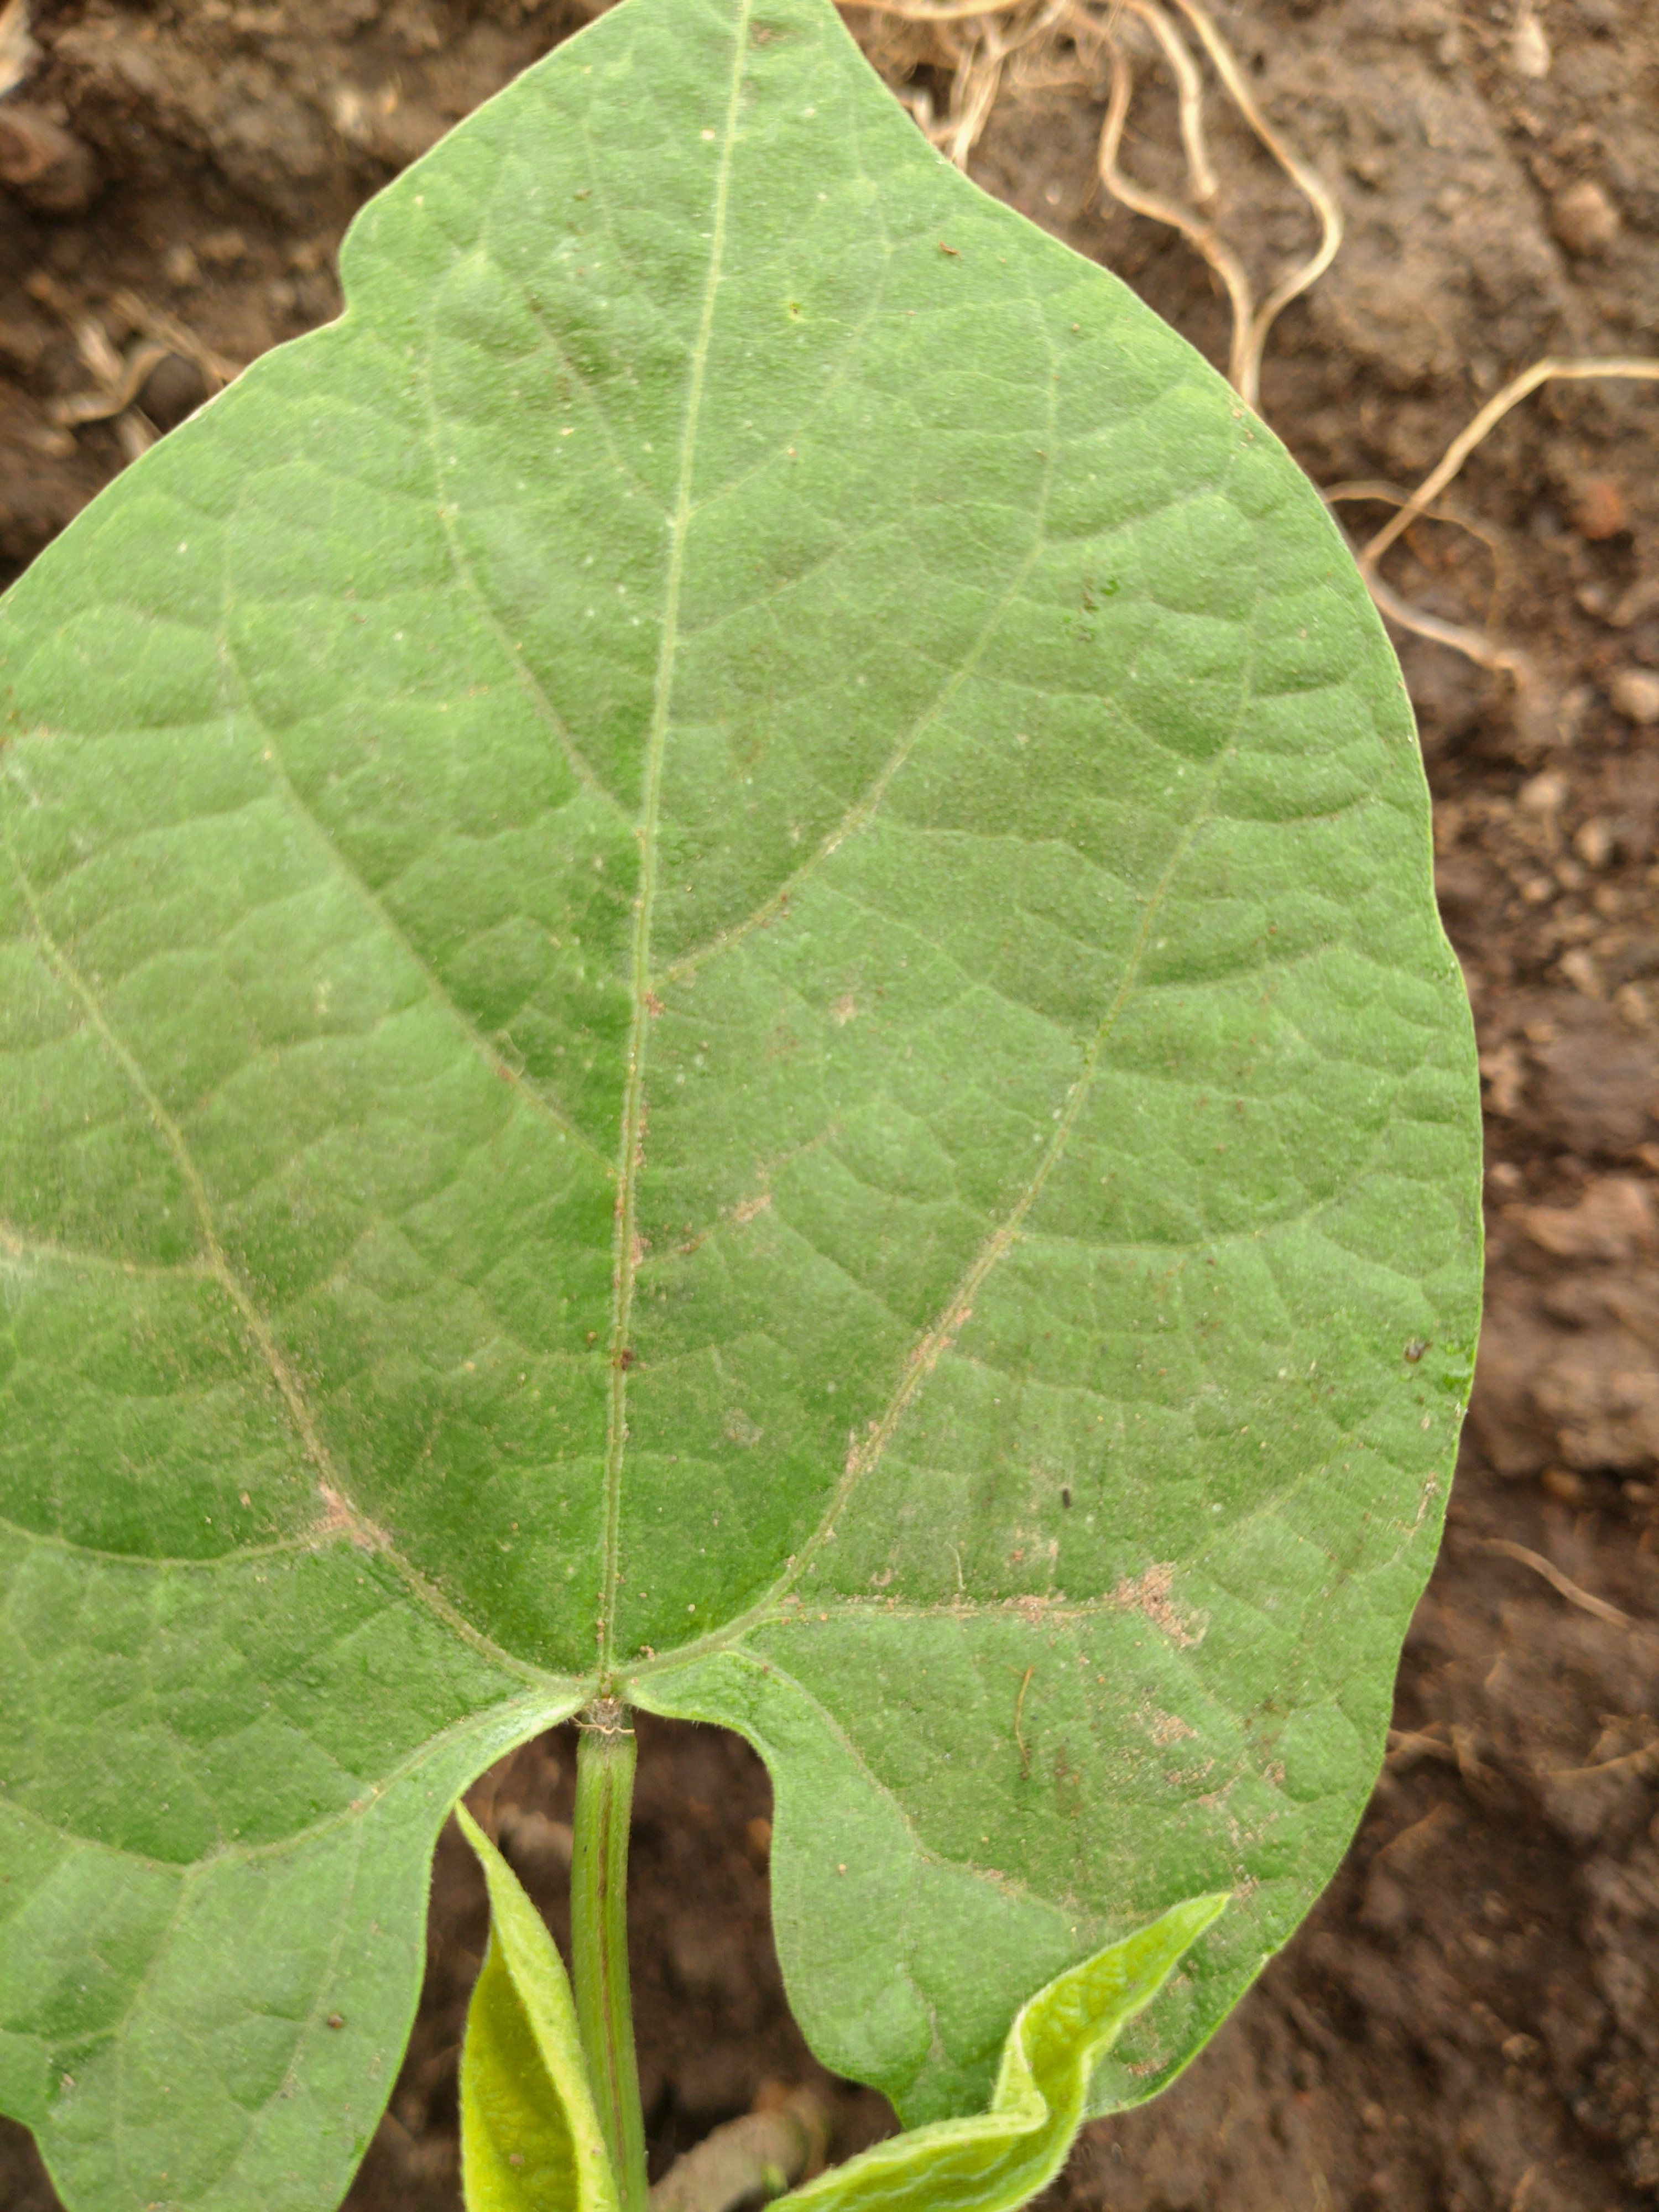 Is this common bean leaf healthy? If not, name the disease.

healthy
